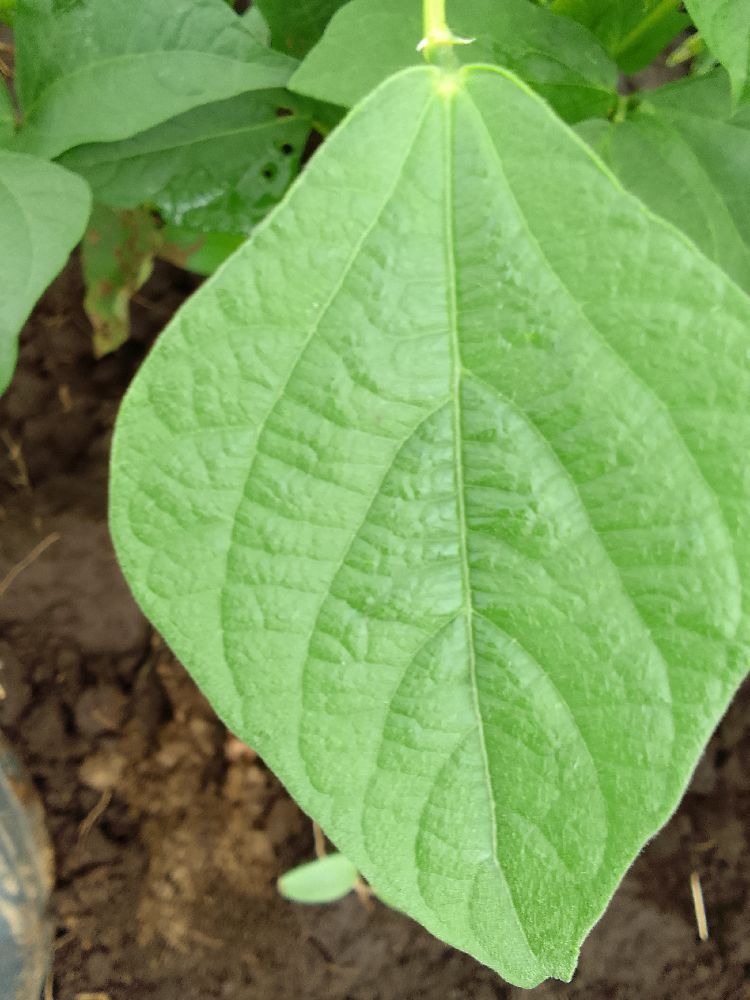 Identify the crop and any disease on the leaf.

common bean, healthy
